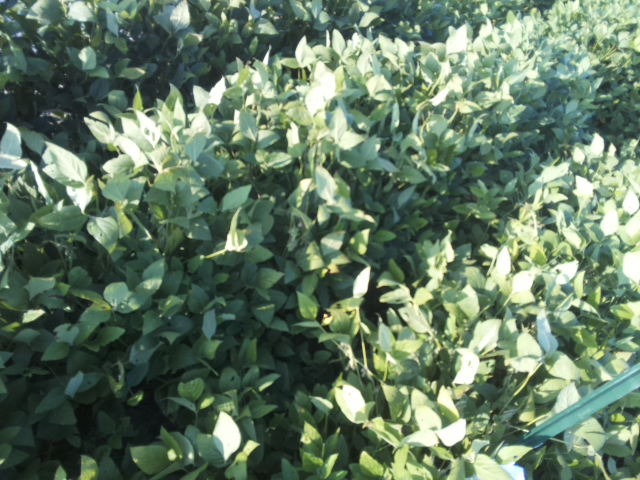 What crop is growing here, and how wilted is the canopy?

soybean, leaflets folding inward at secondary pulvinus with no turgor loss in leaflets or petioles
